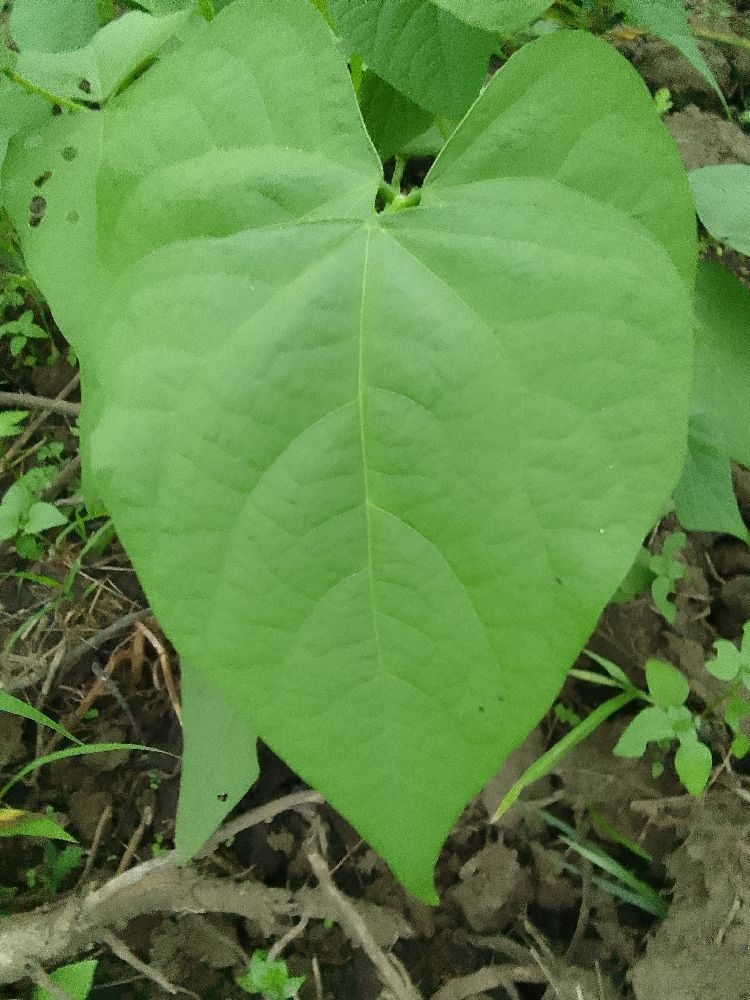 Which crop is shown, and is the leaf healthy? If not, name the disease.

common bean, healthy
